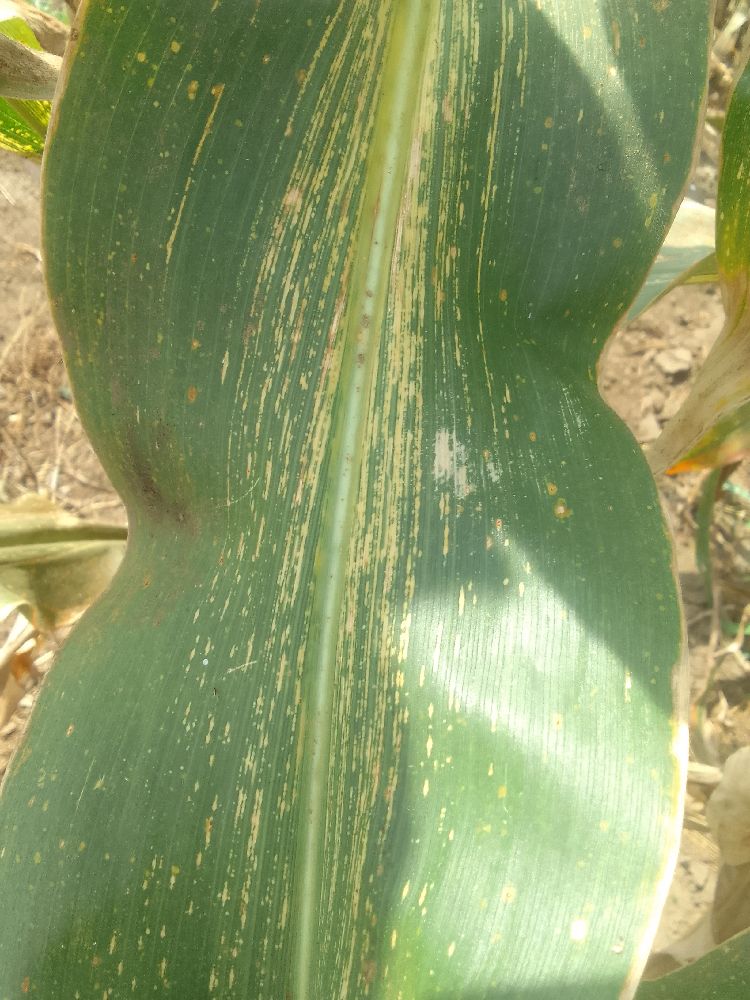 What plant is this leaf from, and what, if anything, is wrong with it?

maize, maize streak virus
